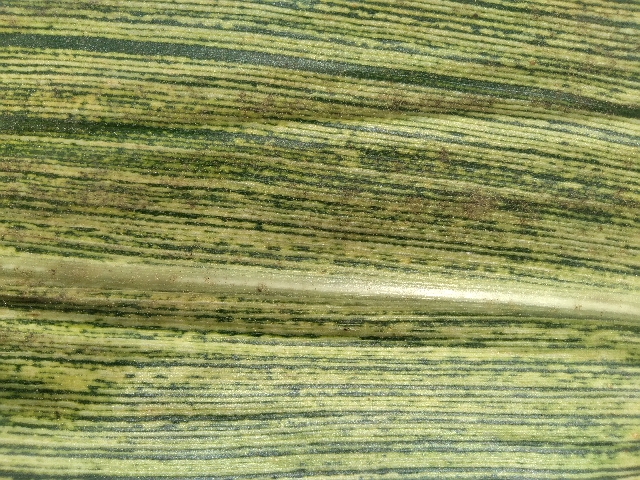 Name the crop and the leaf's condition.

maize, maize streak virus
